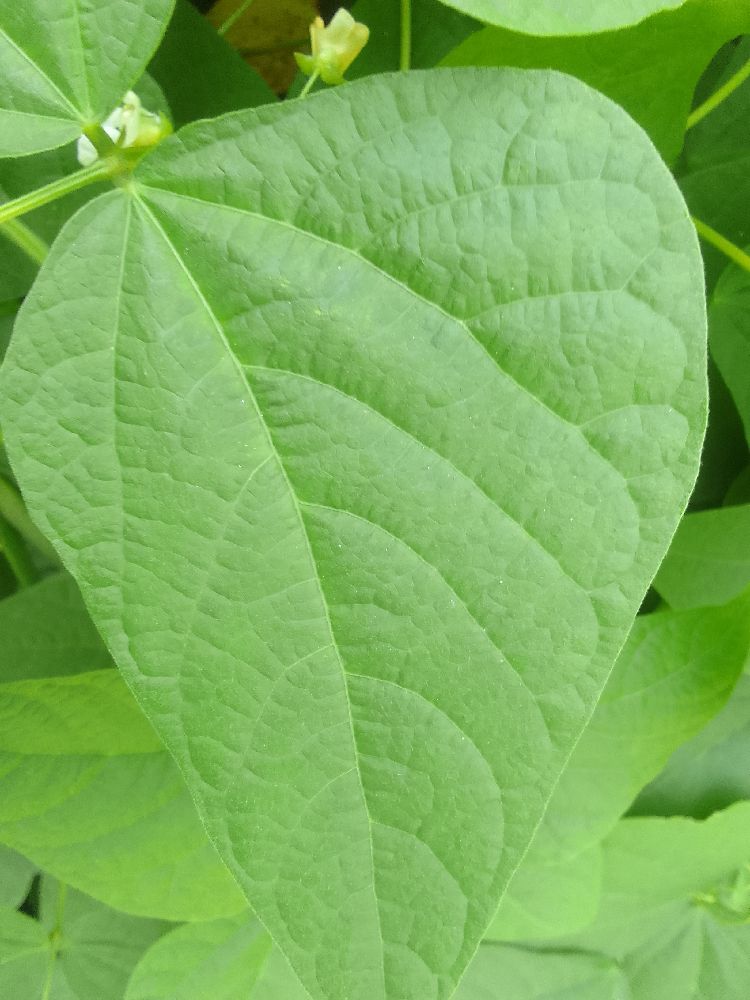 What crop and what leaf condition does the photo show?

common bean, healthy
